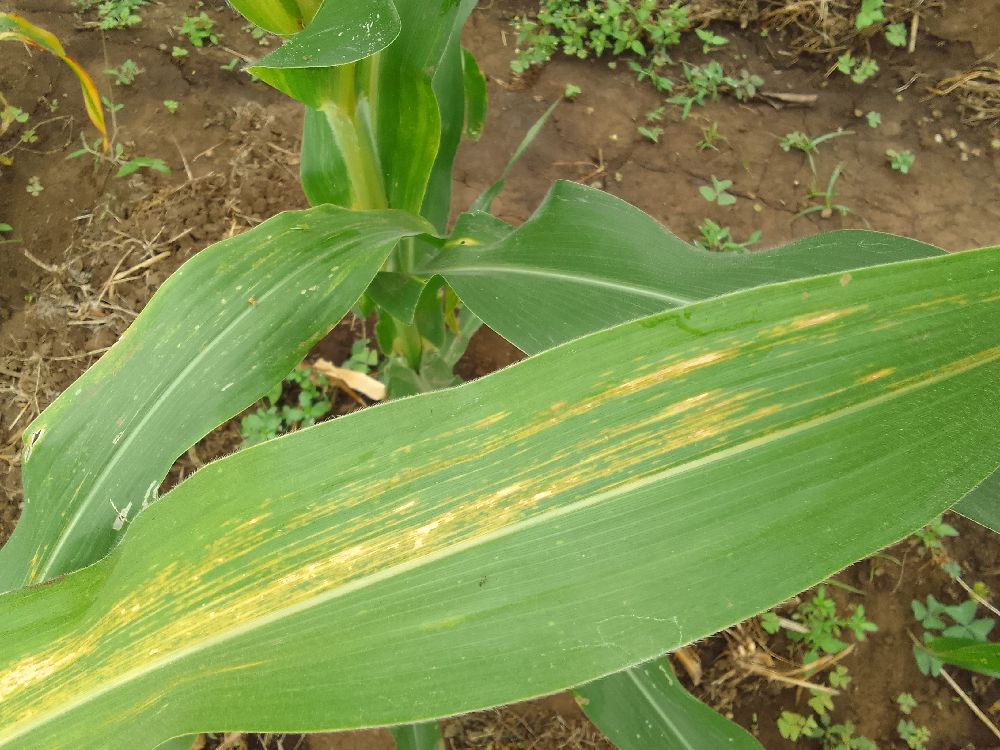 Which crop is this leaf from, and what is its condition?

maize, maize lethal necrosis
